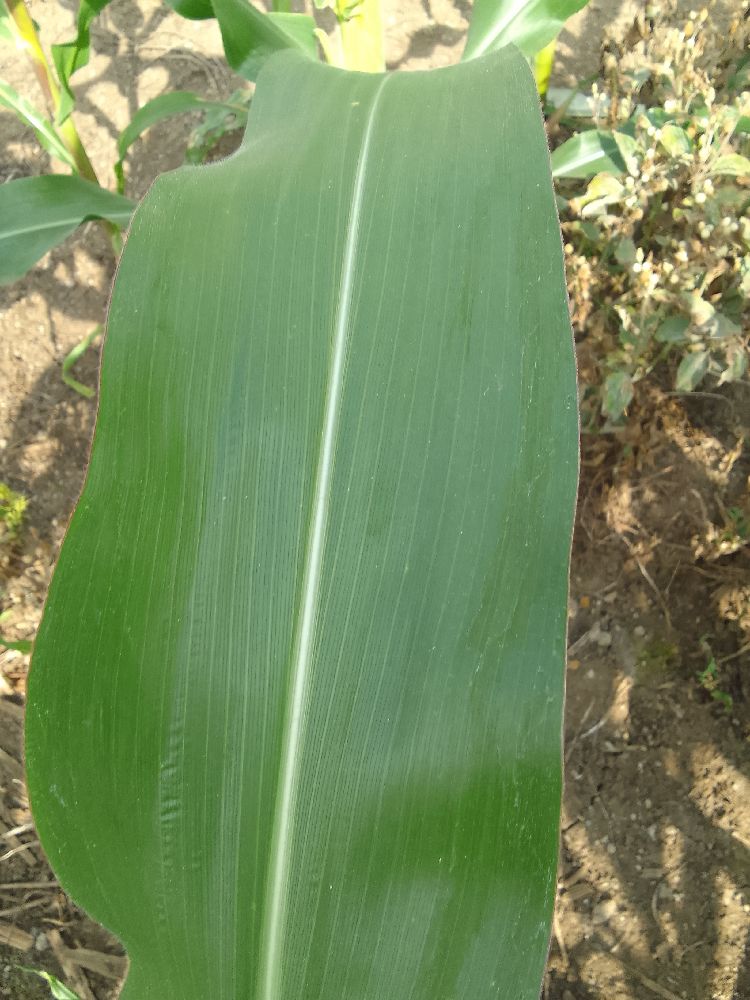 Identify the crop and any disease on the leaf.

maize, healthy
